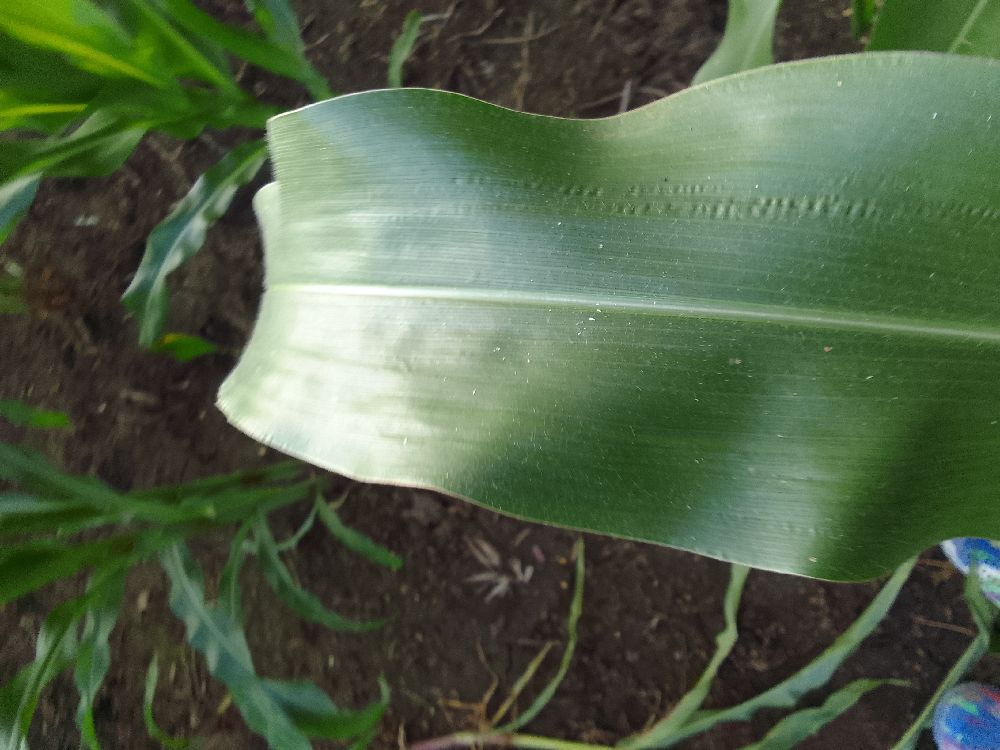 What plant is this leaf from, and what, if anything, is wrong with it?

maize, healthy
